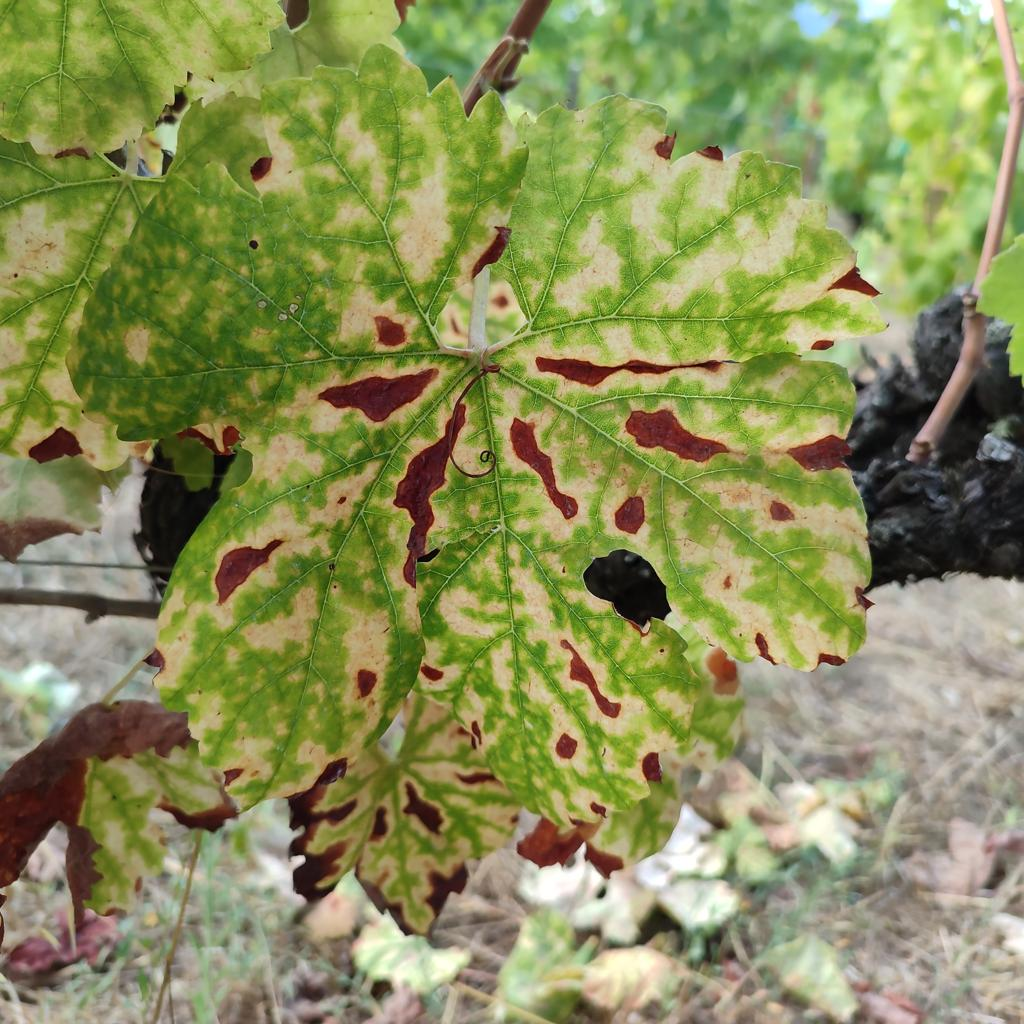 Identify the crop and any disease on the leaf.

grapevine, esca complex
